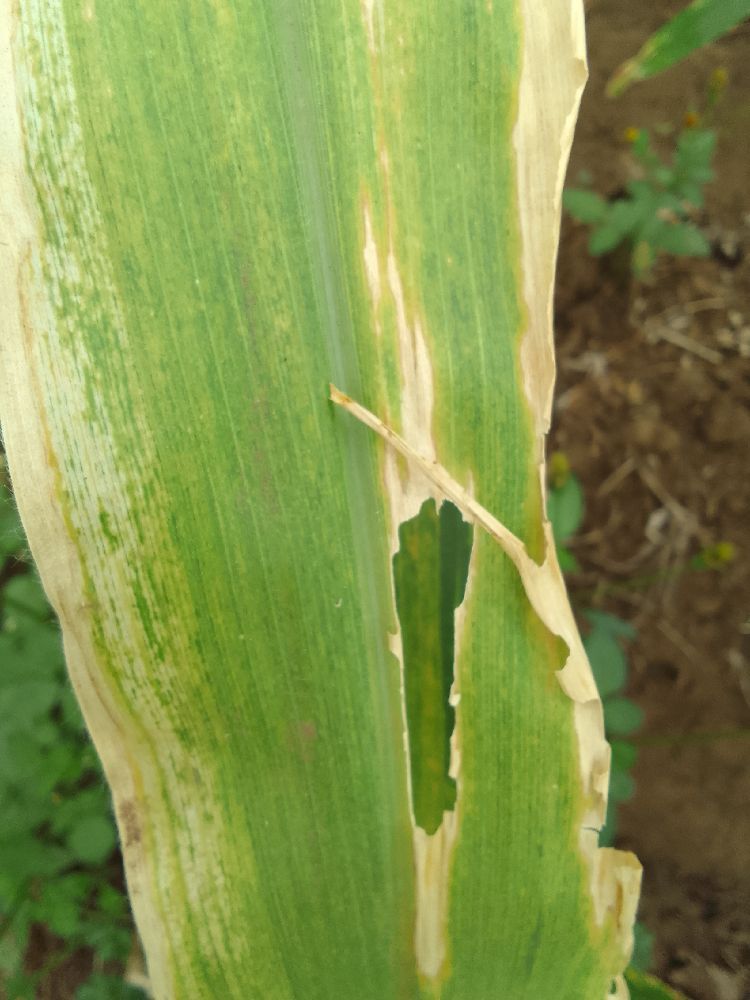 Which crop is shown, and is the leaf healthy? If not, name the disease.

maize, maize lethal necrosis
